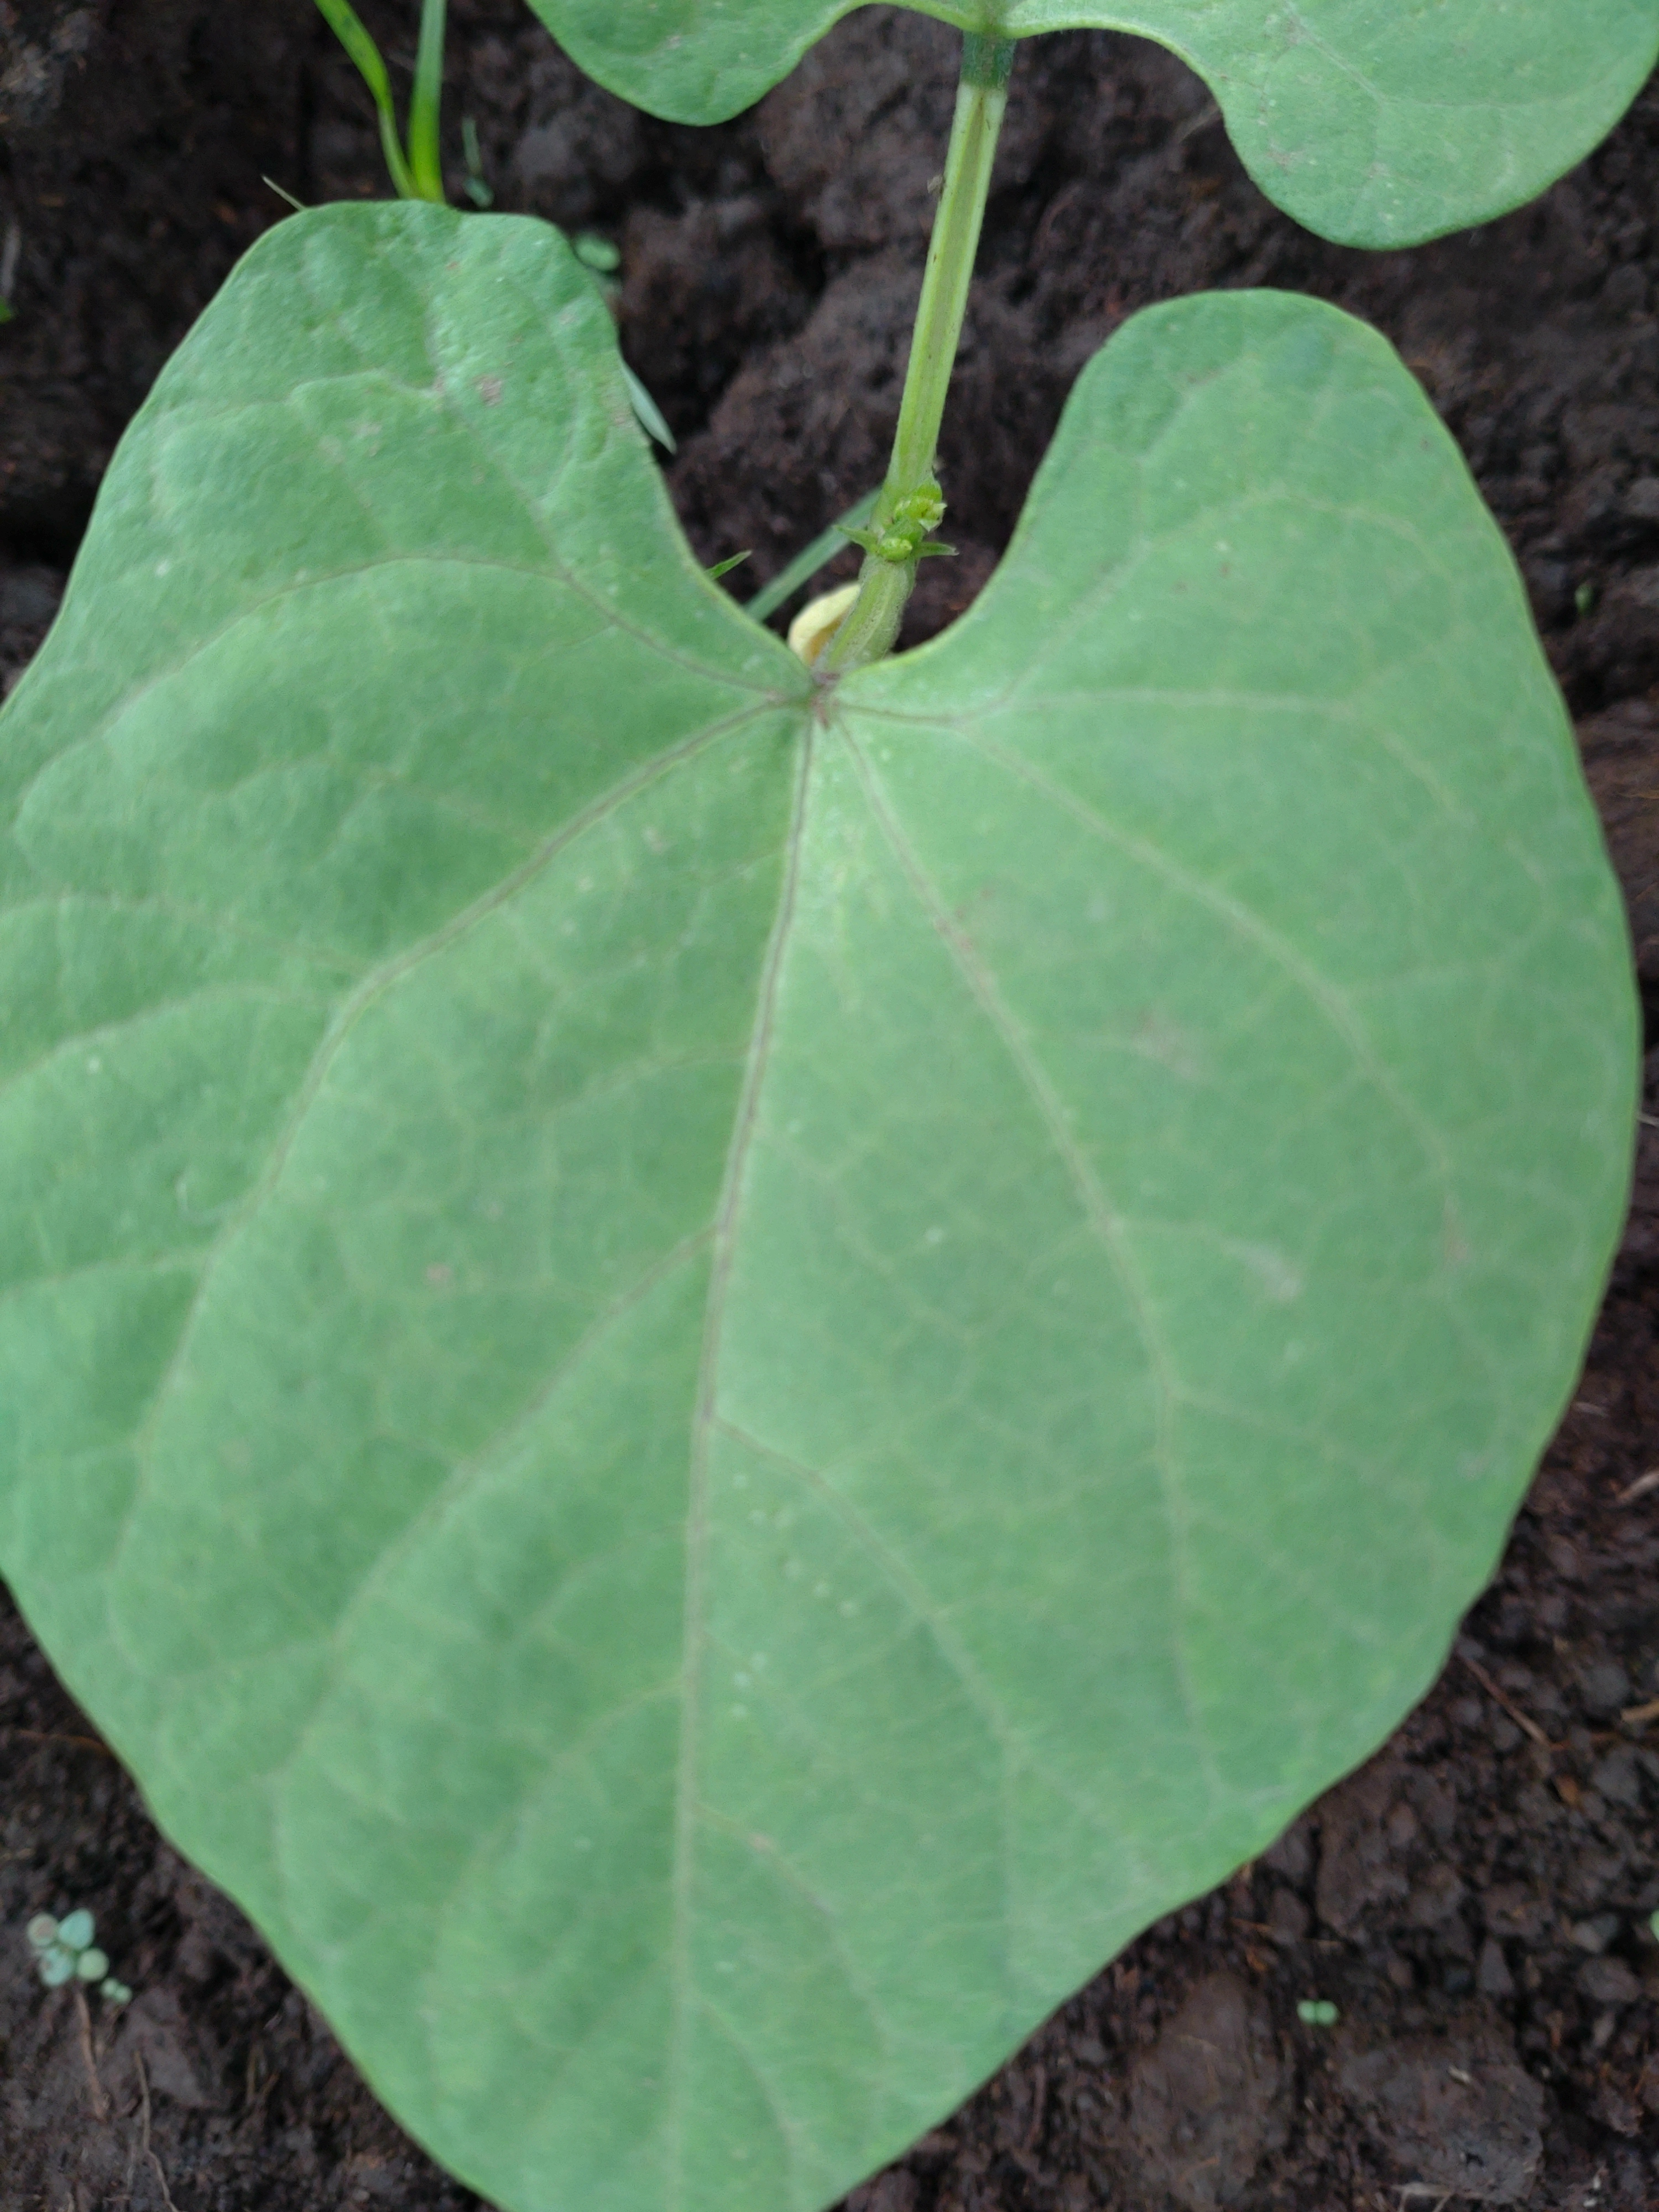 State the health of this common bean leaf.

healthy
